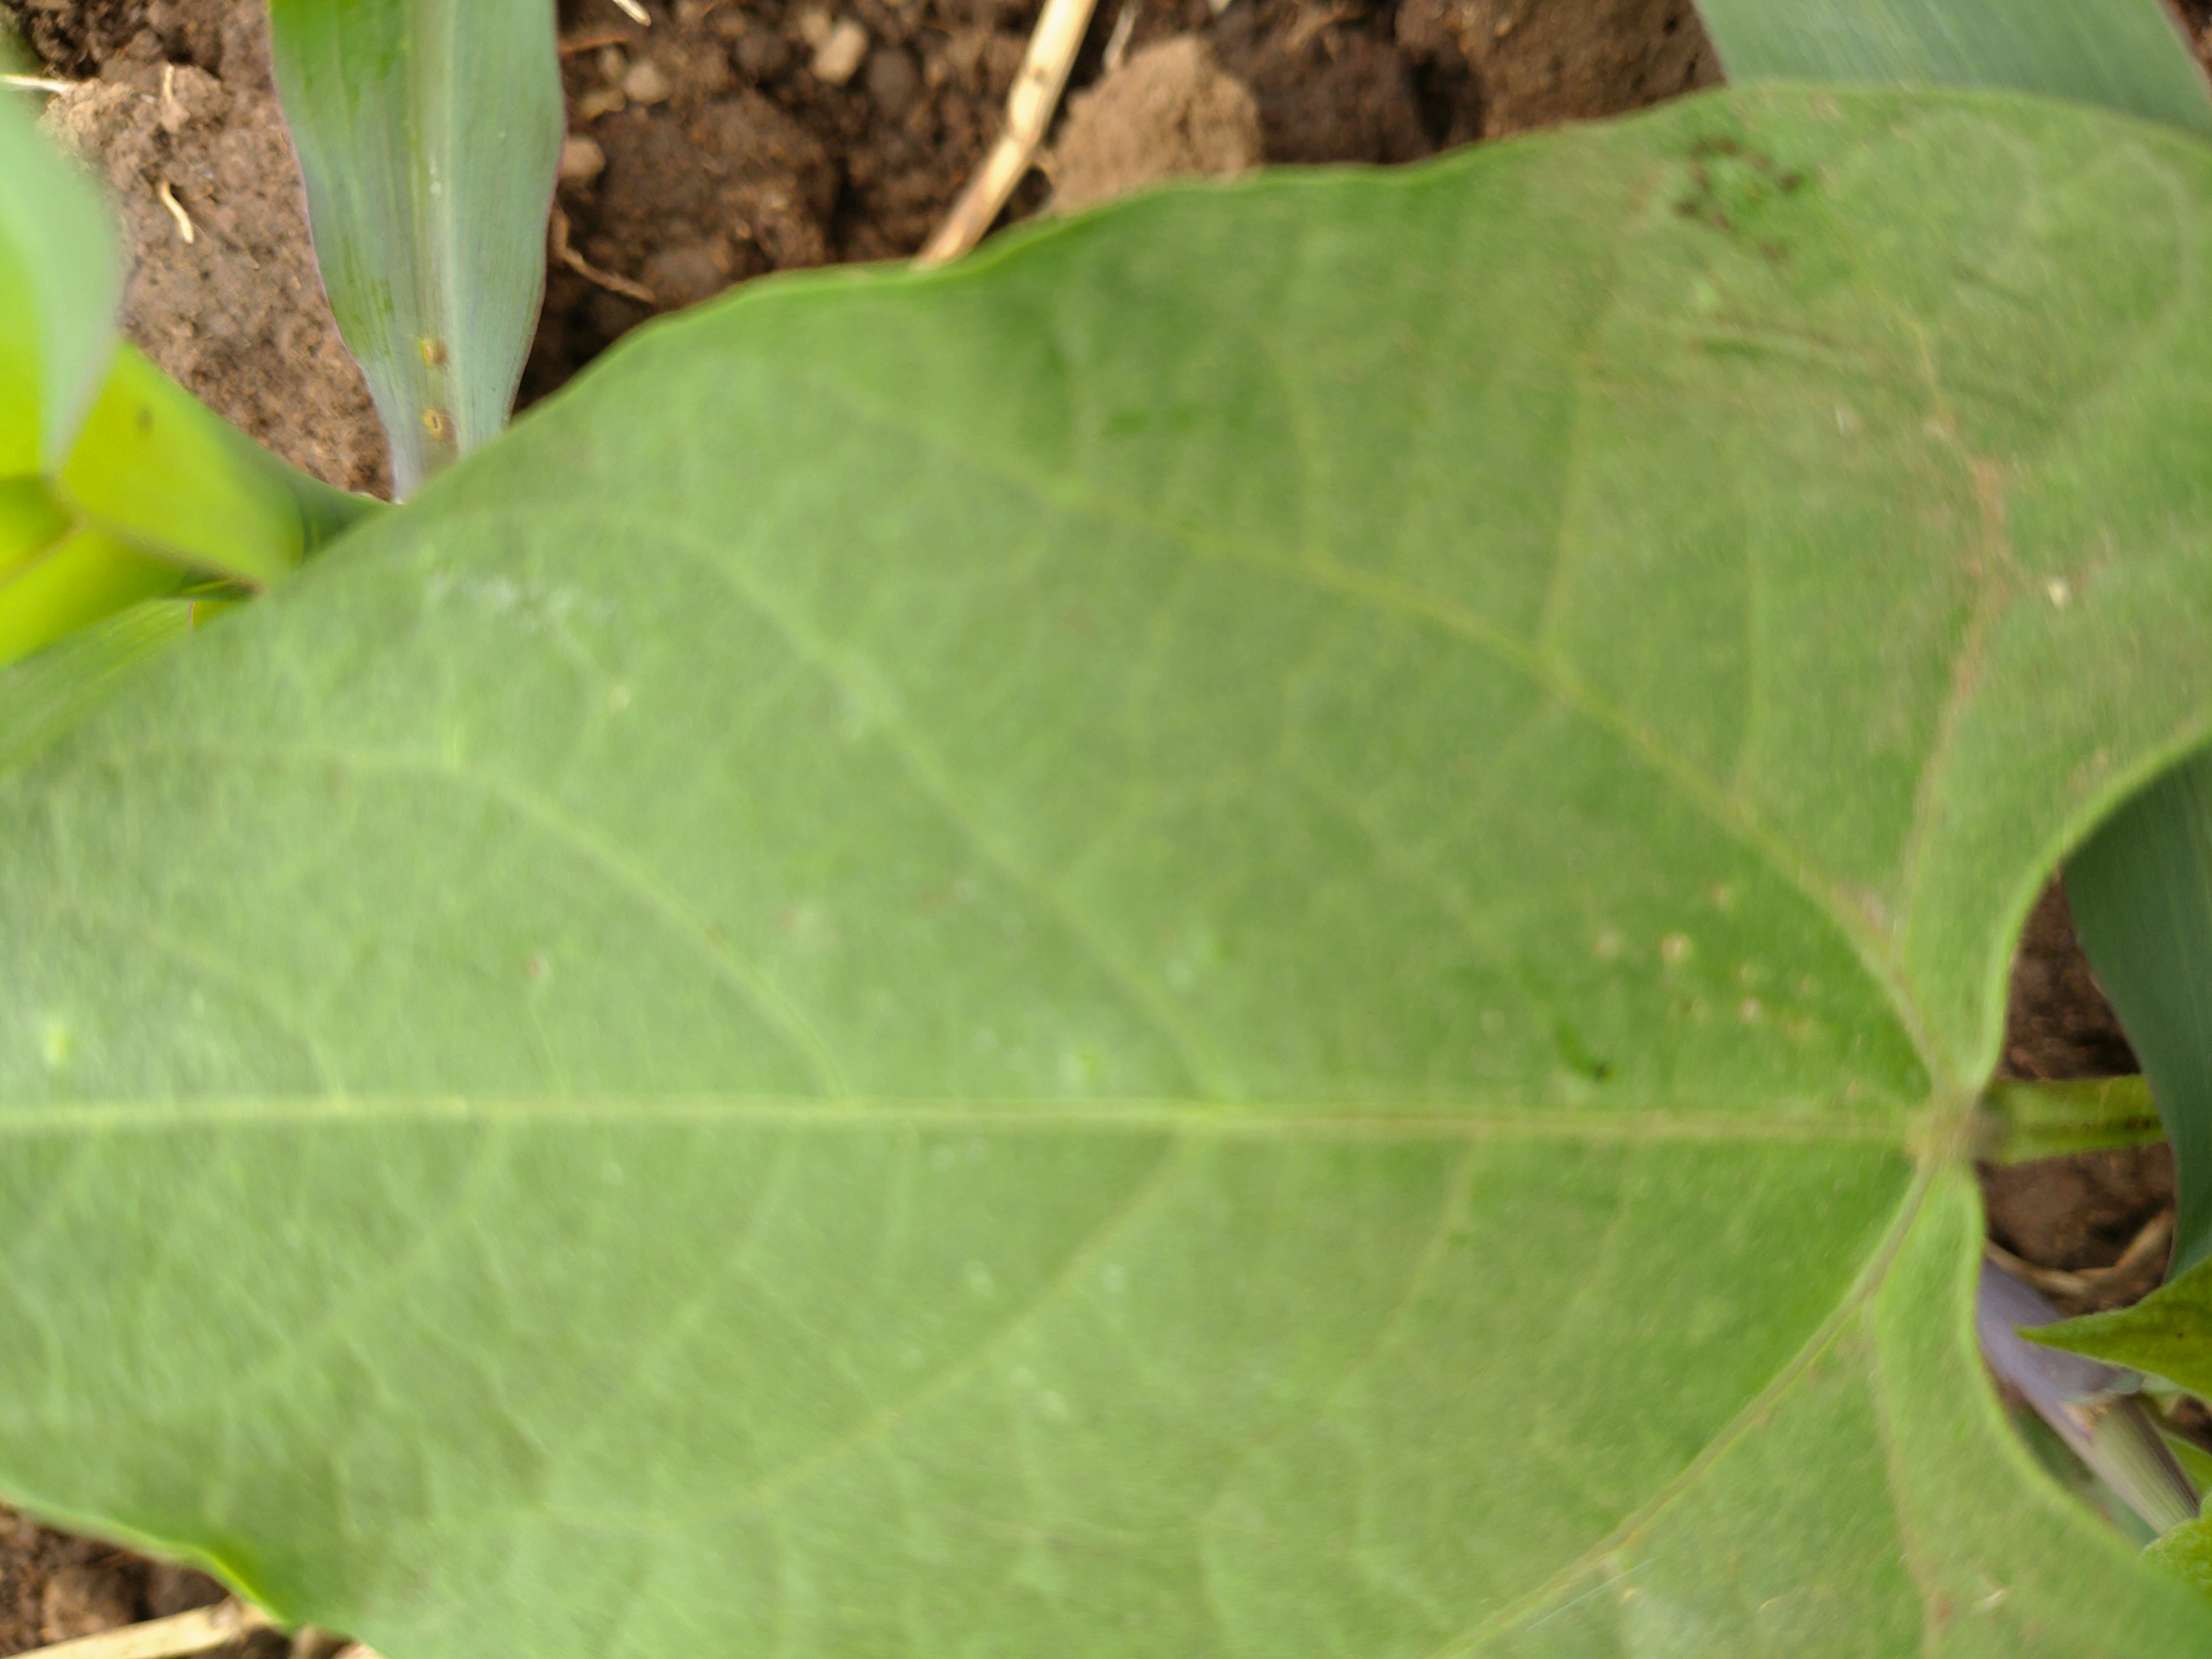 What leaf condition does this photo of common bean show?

healthy
